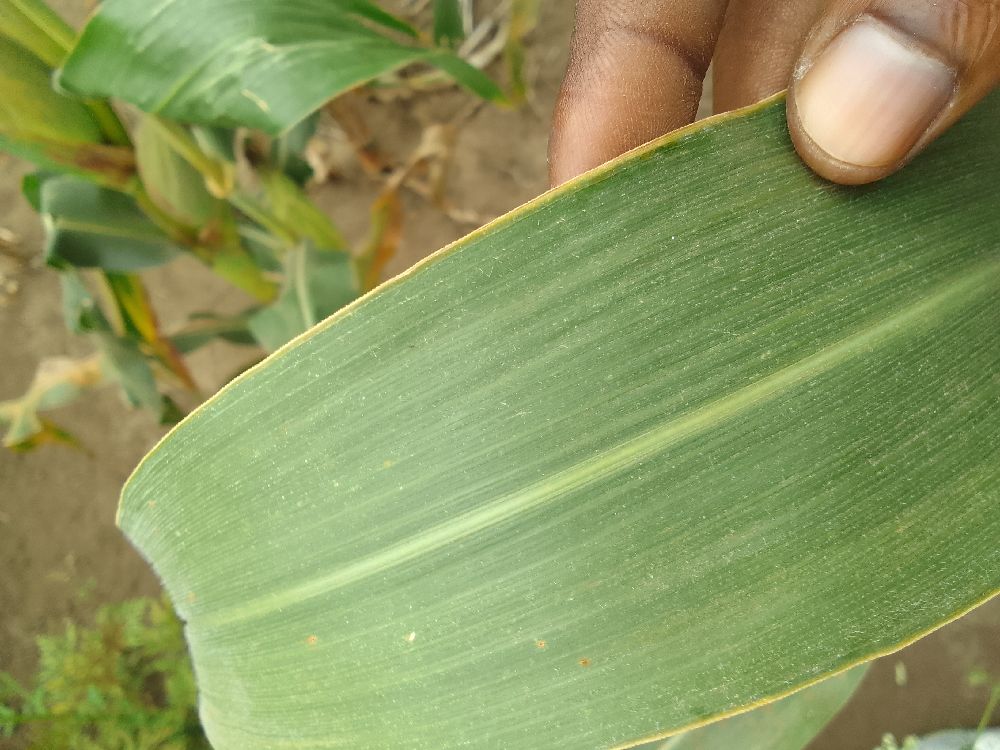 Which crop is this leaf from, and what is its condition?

maize, healthy
